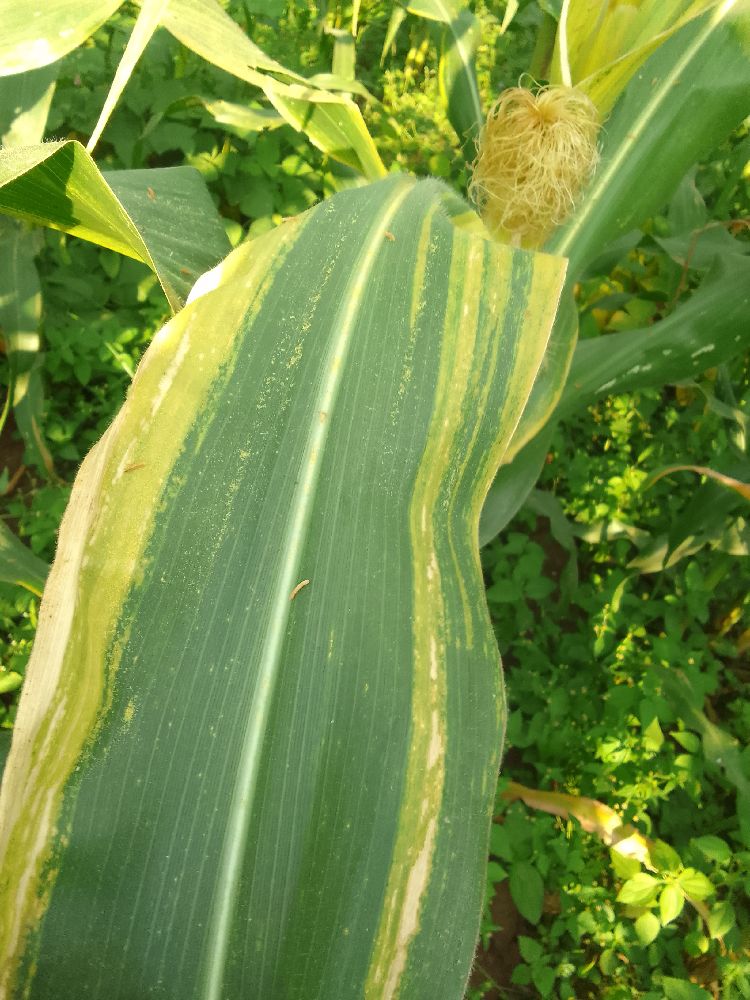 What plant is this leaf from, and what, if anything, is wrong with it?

maize, maize lethal necrosis
